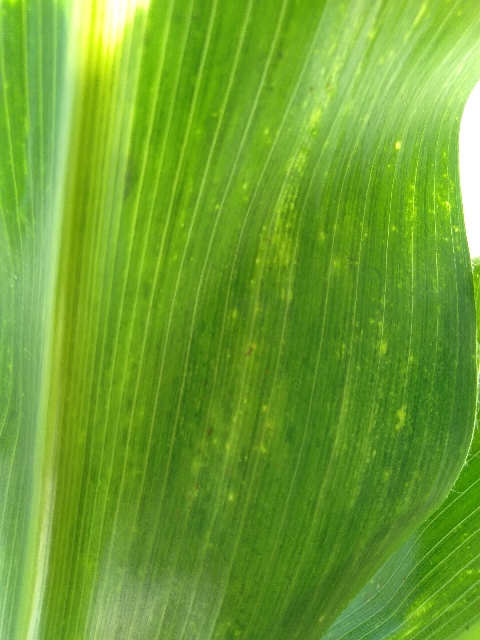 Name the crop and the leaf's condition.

maize, maize lethal necrosis
